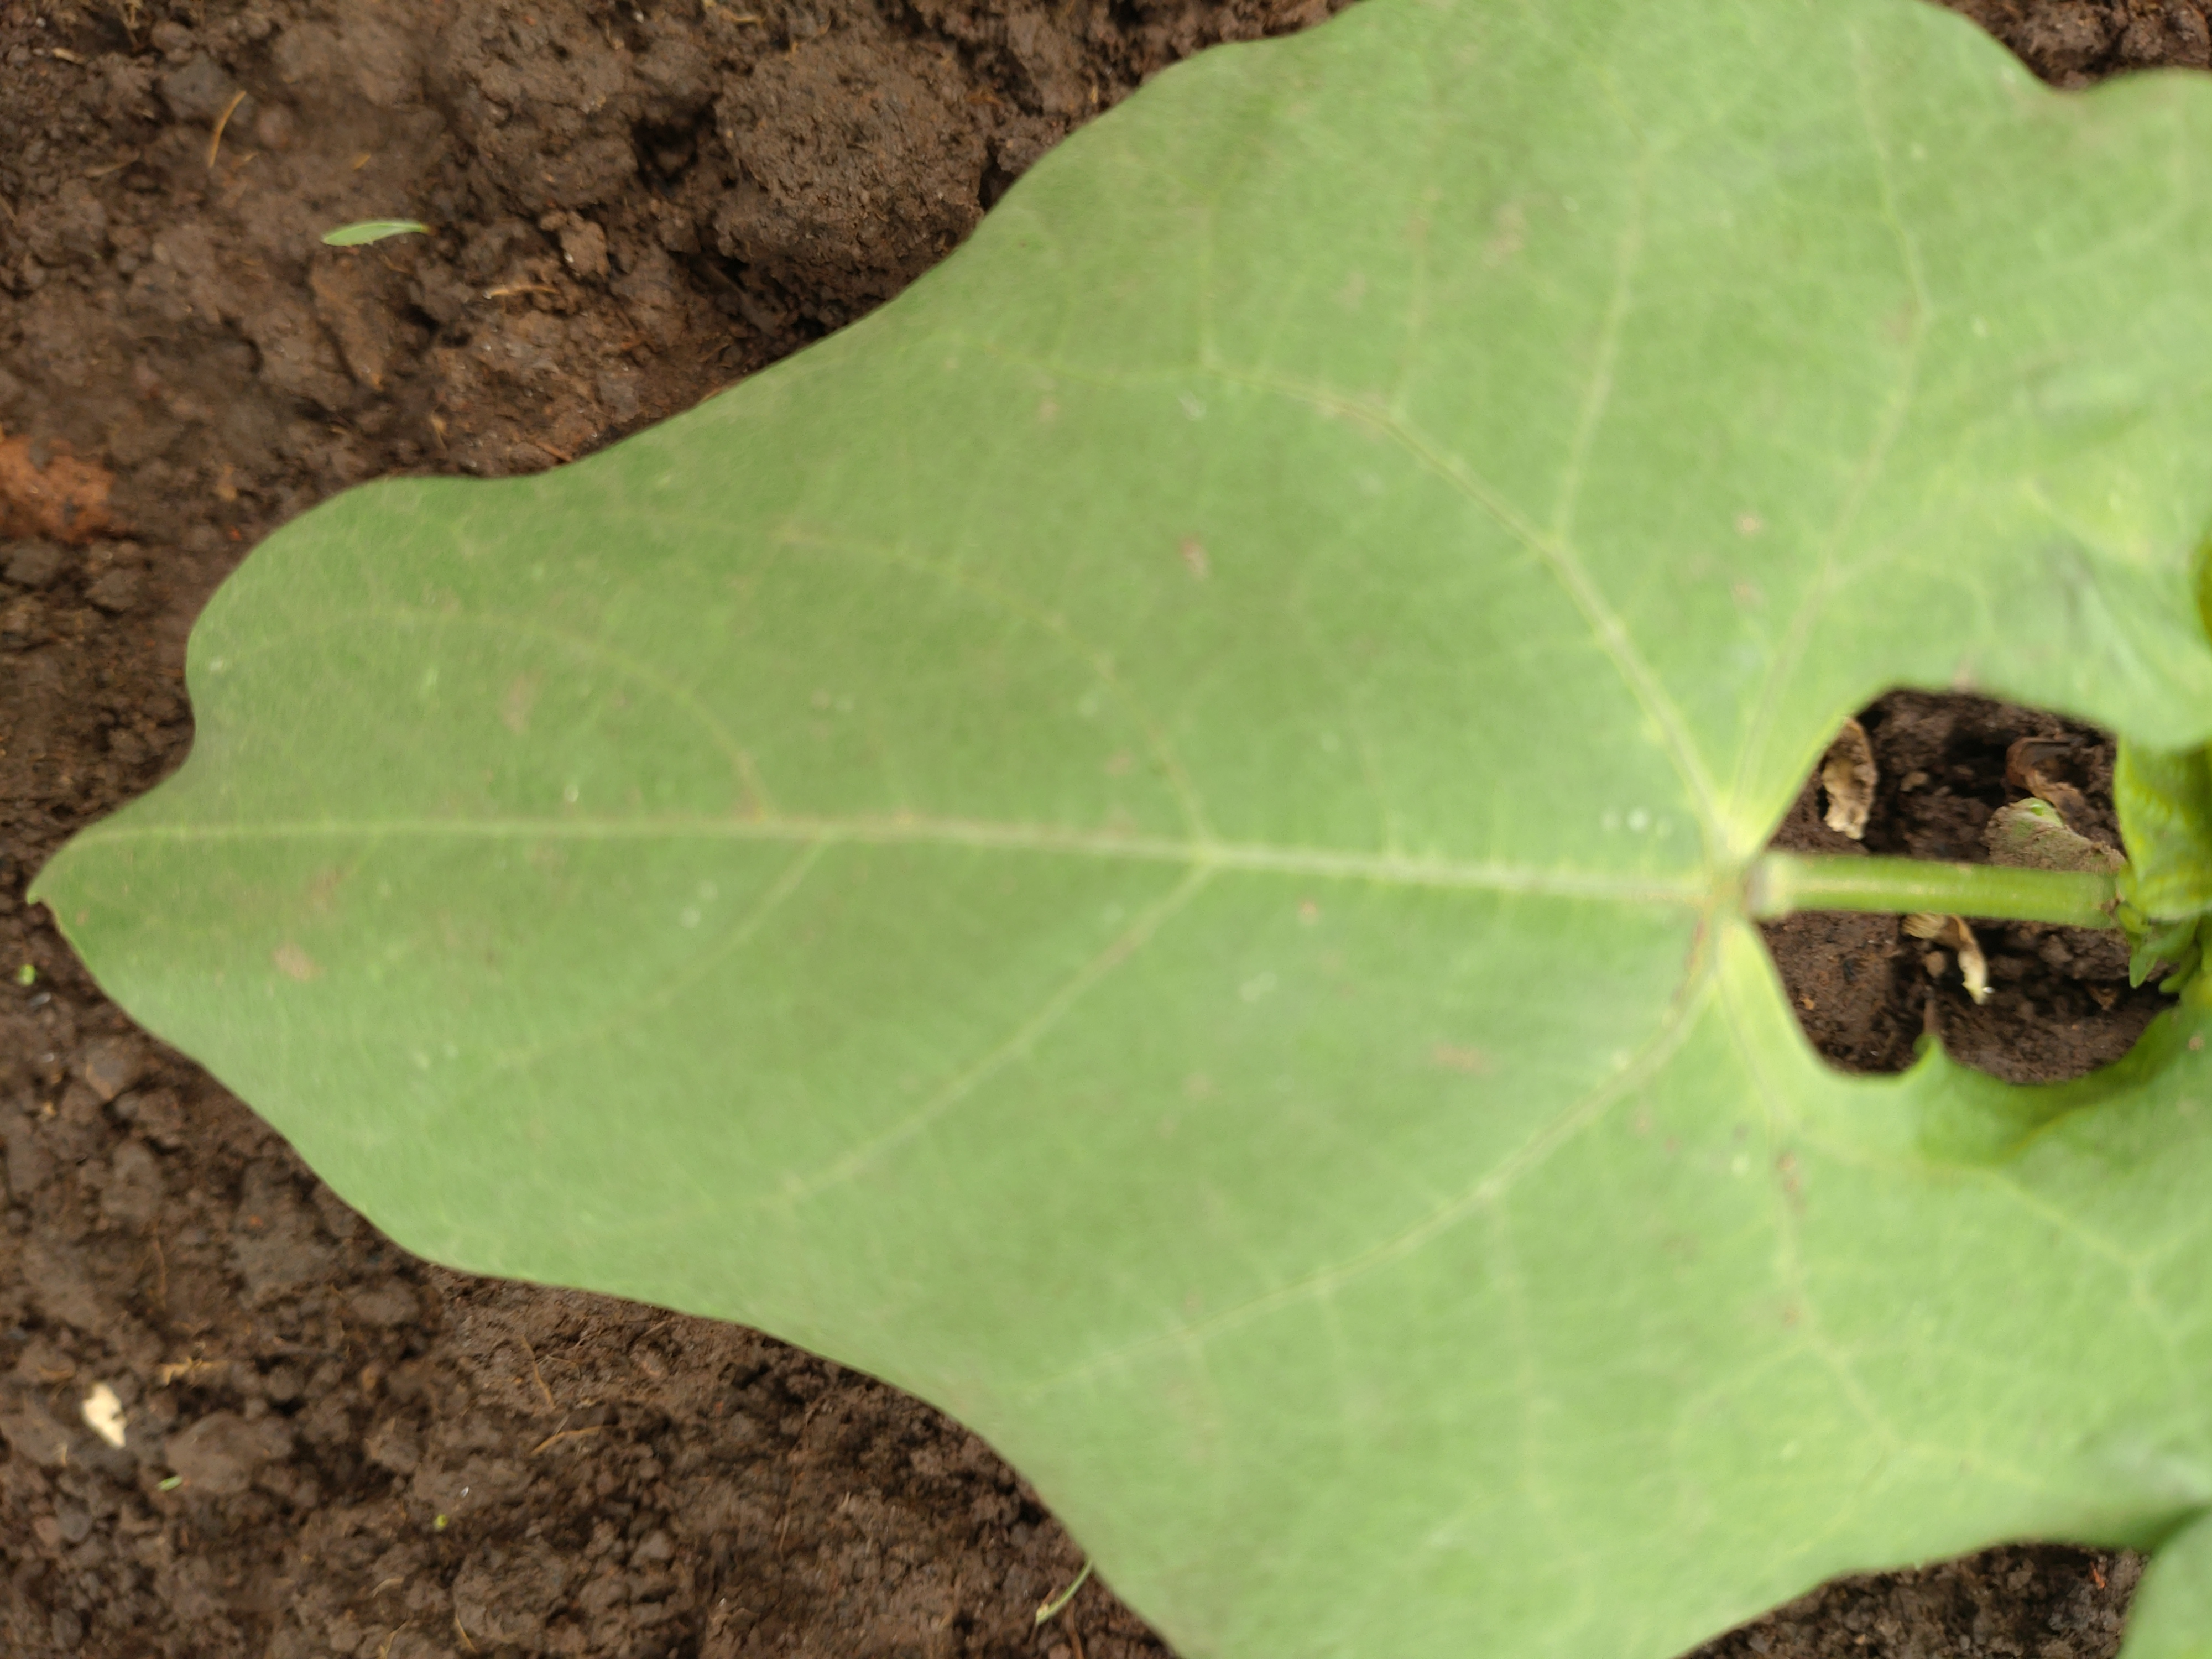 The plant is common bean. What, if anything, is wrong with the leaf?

healthy
